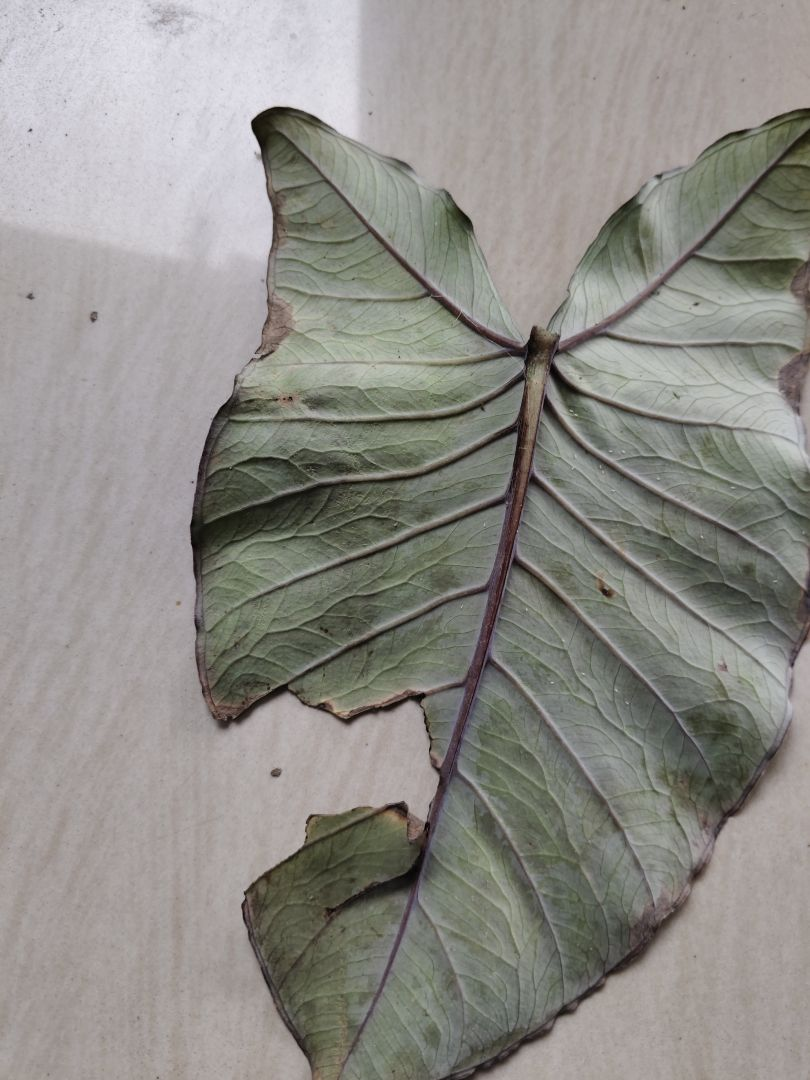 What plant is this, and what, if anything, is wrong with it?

taro, leaf blight
